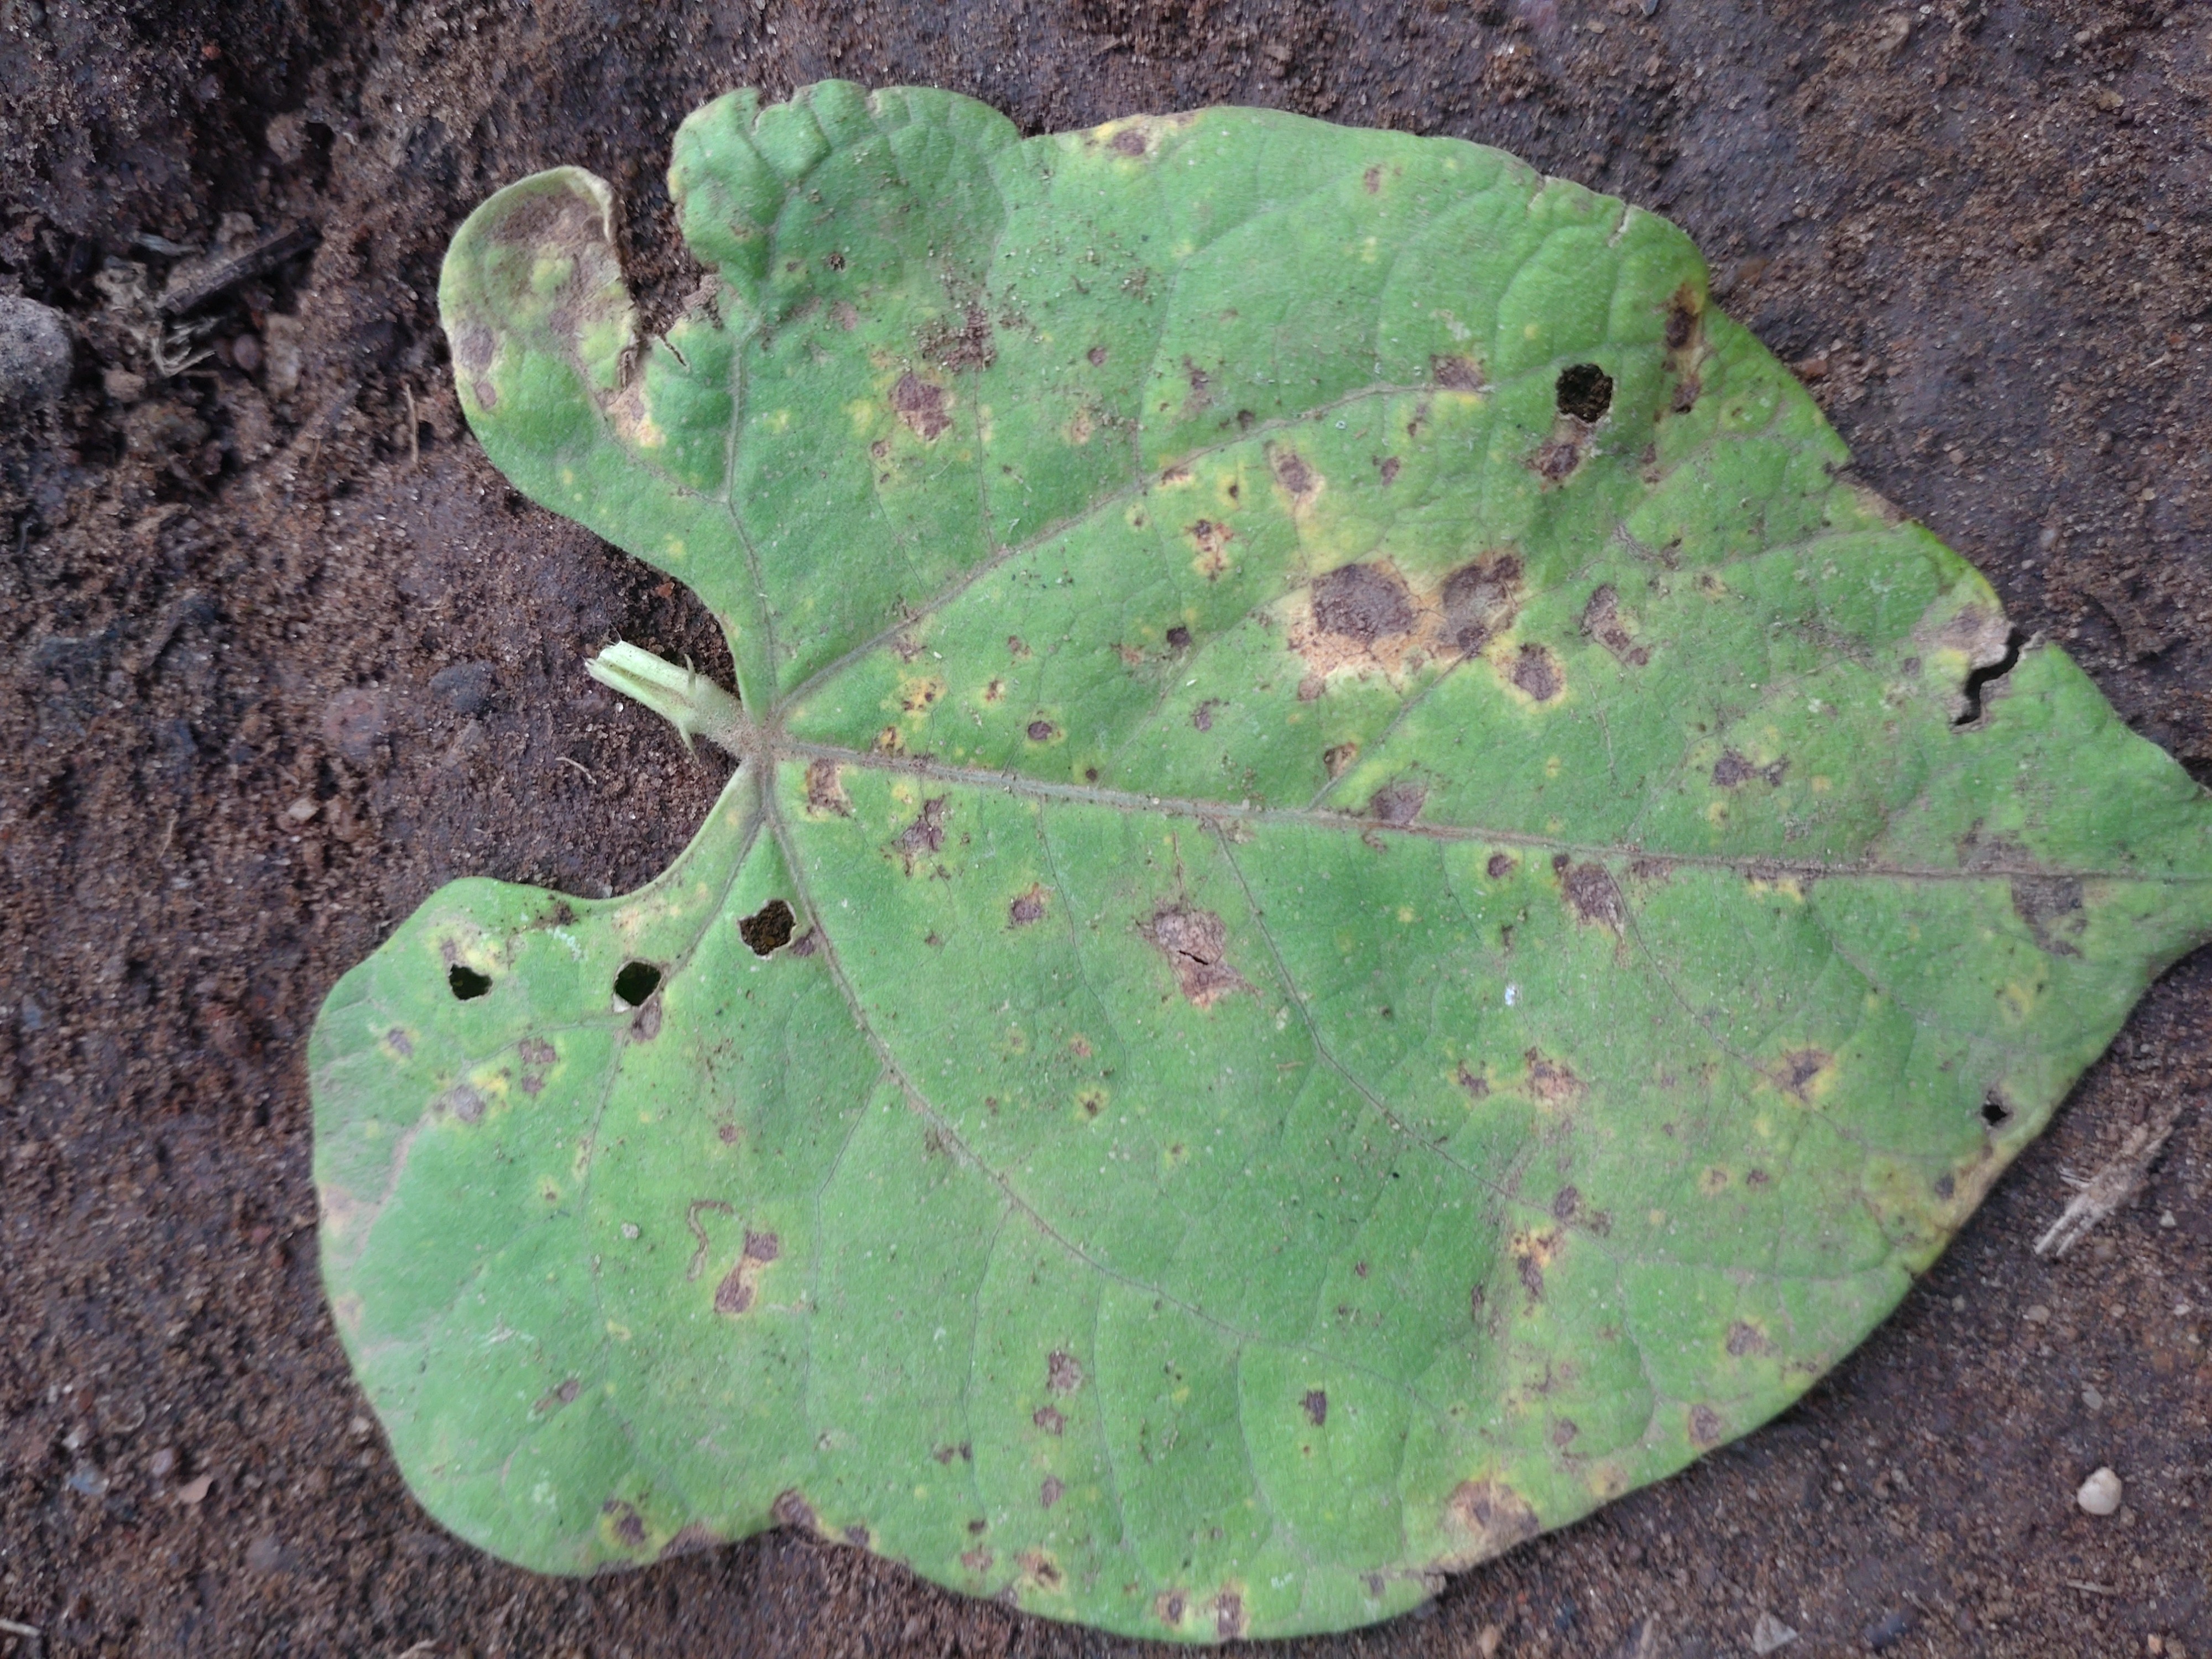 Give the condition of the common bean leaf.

rust
